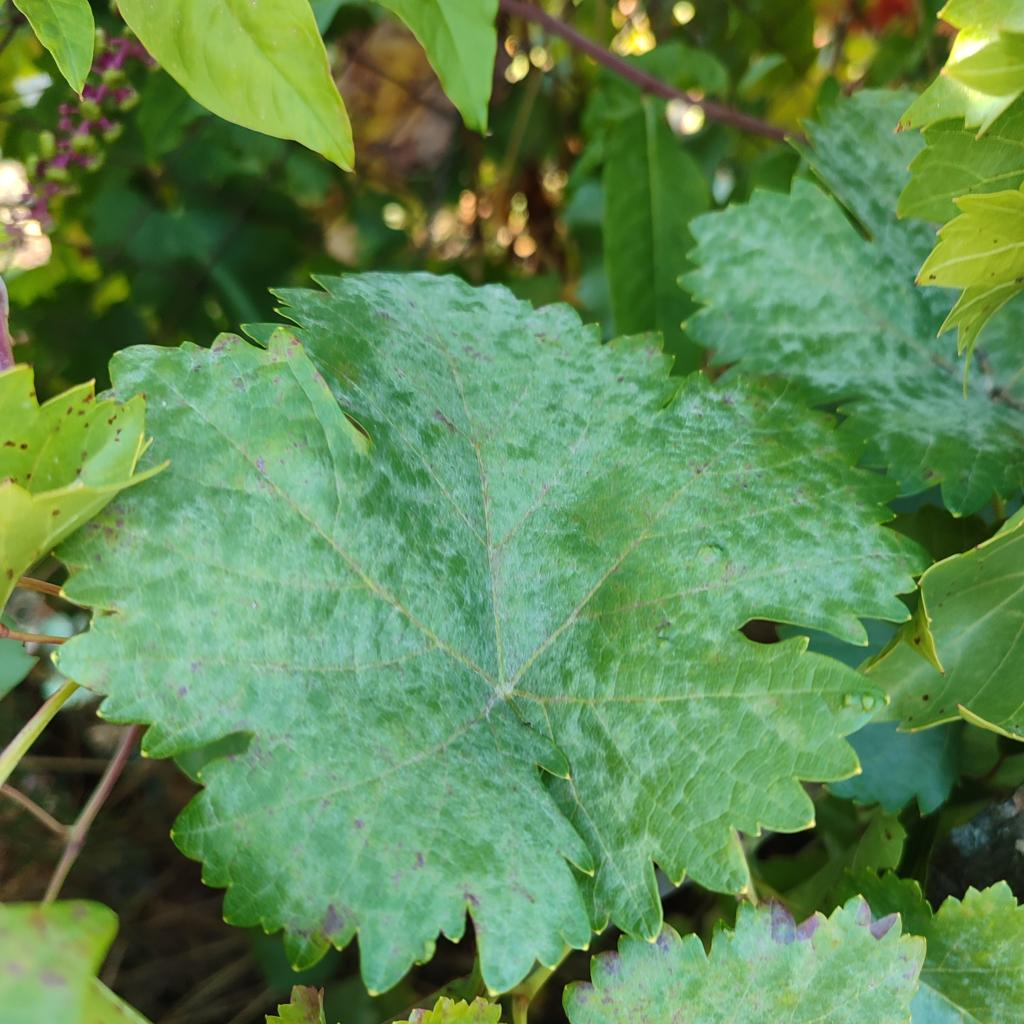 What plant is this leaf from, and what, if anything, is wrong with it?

grapevine, powdery mildew
